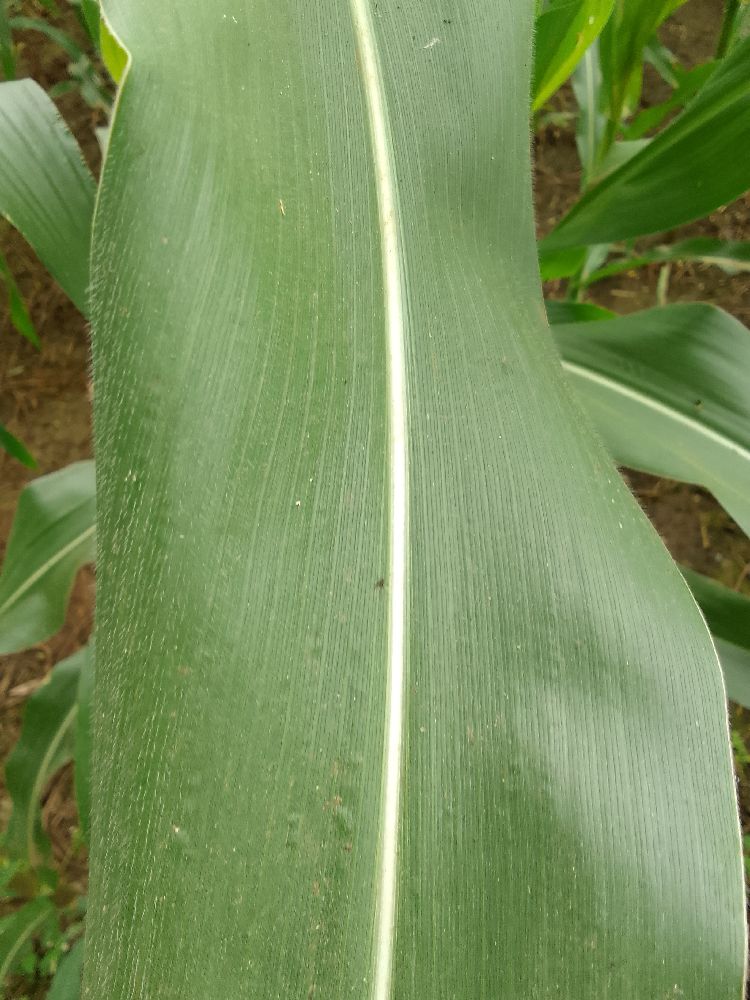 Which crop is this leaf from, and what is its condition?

maize, healthy
